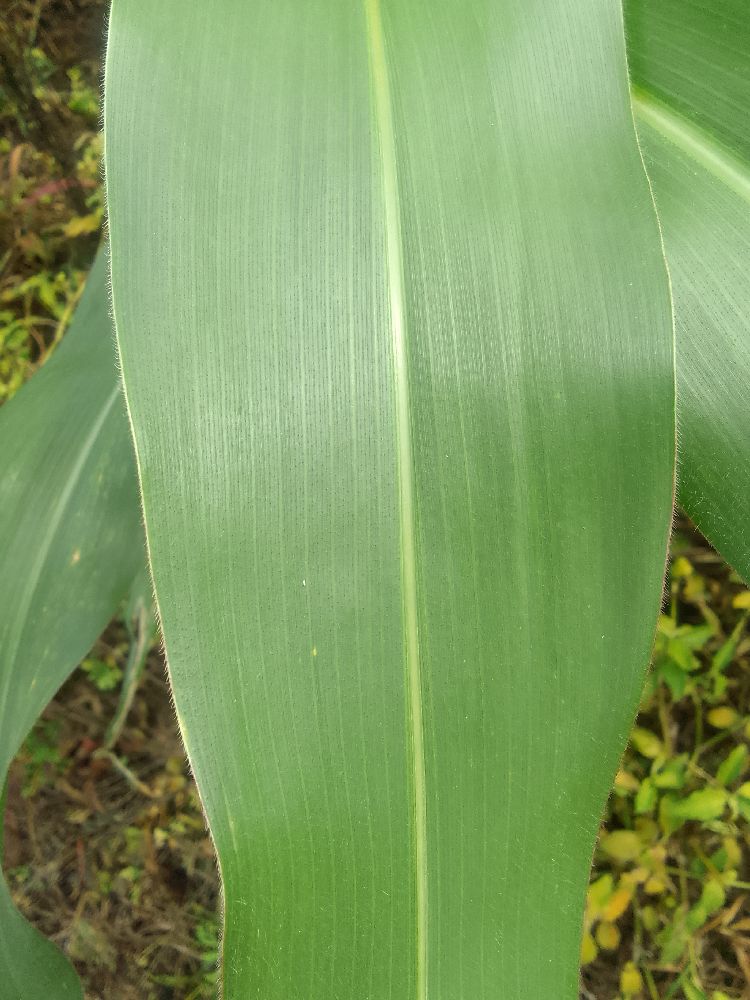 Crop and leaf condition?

maize, healthy
